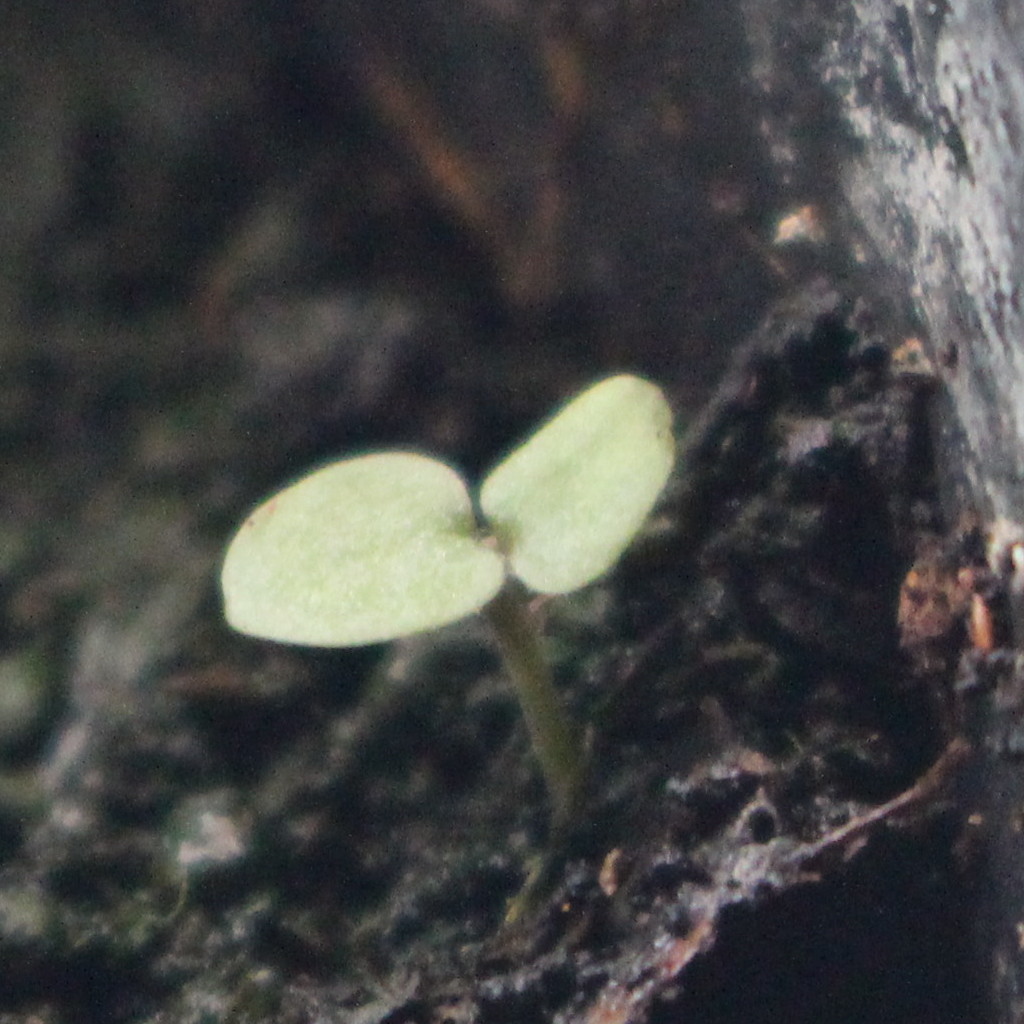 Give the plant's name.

Veronica persica
